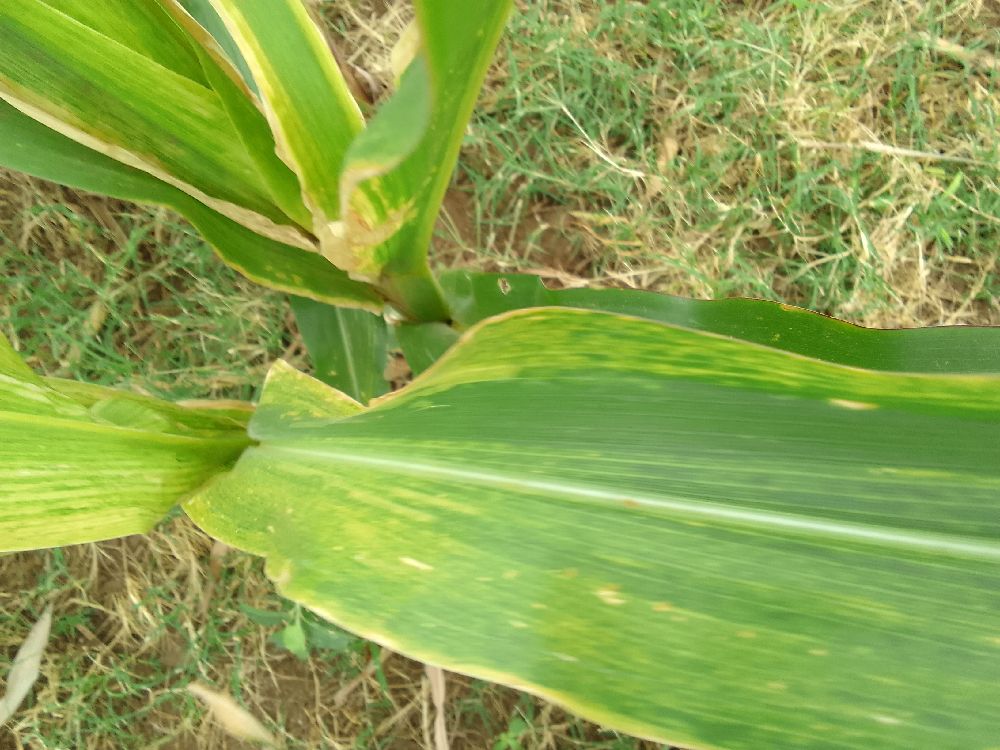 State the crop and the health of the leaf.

maize, maize lethal necrosis
